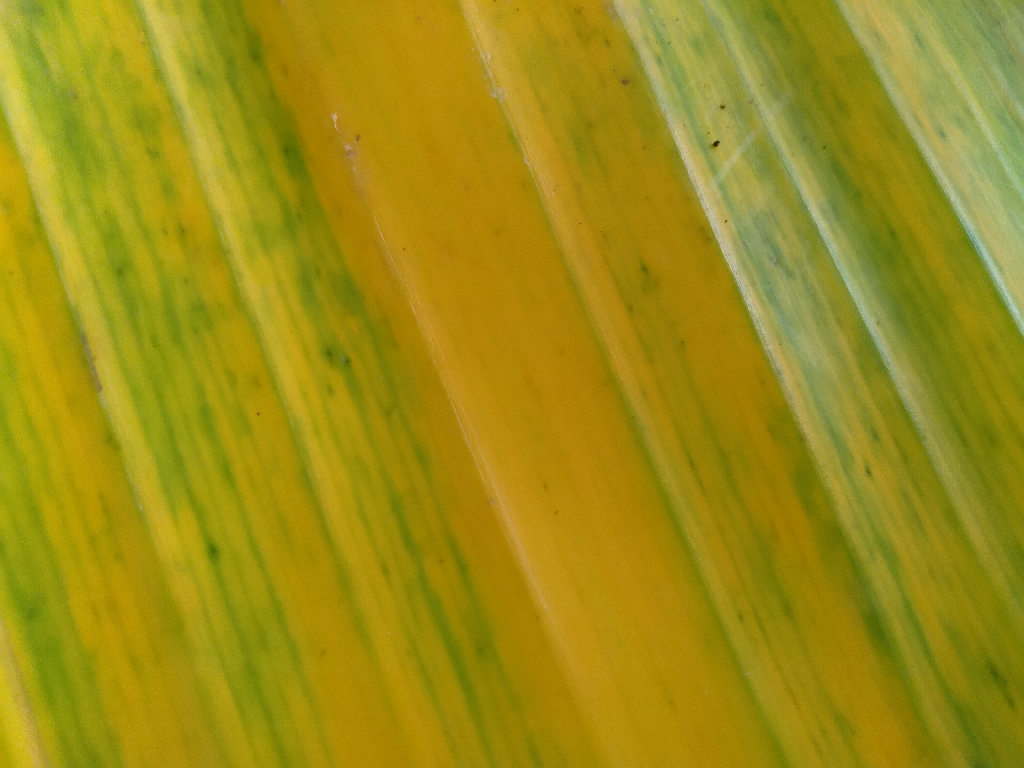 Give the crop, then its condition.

banana, fusarium wilt race 1
